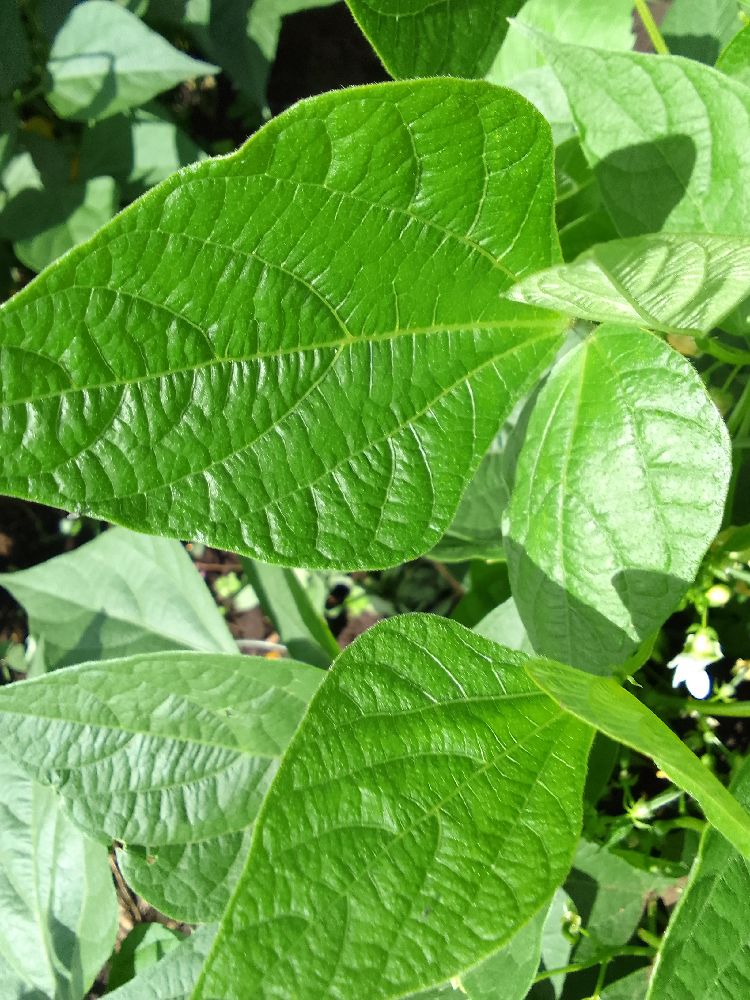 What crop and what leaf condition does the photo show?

common bean, healthy
